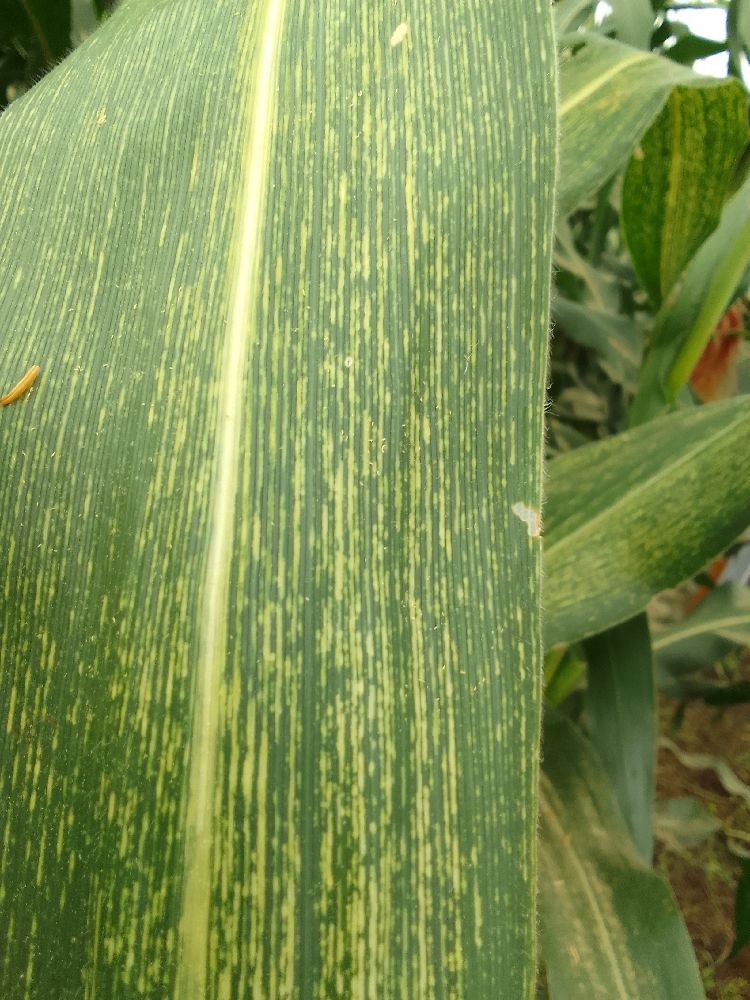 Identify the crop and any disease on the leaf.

maize, maize streak virus
